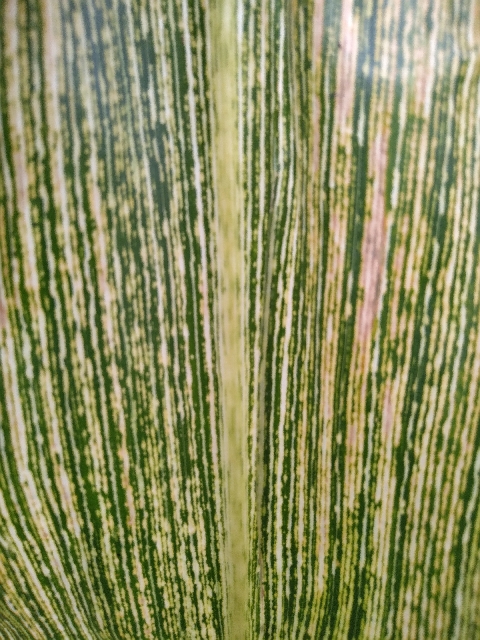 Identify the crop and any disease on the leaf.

maize, maize streak virus
